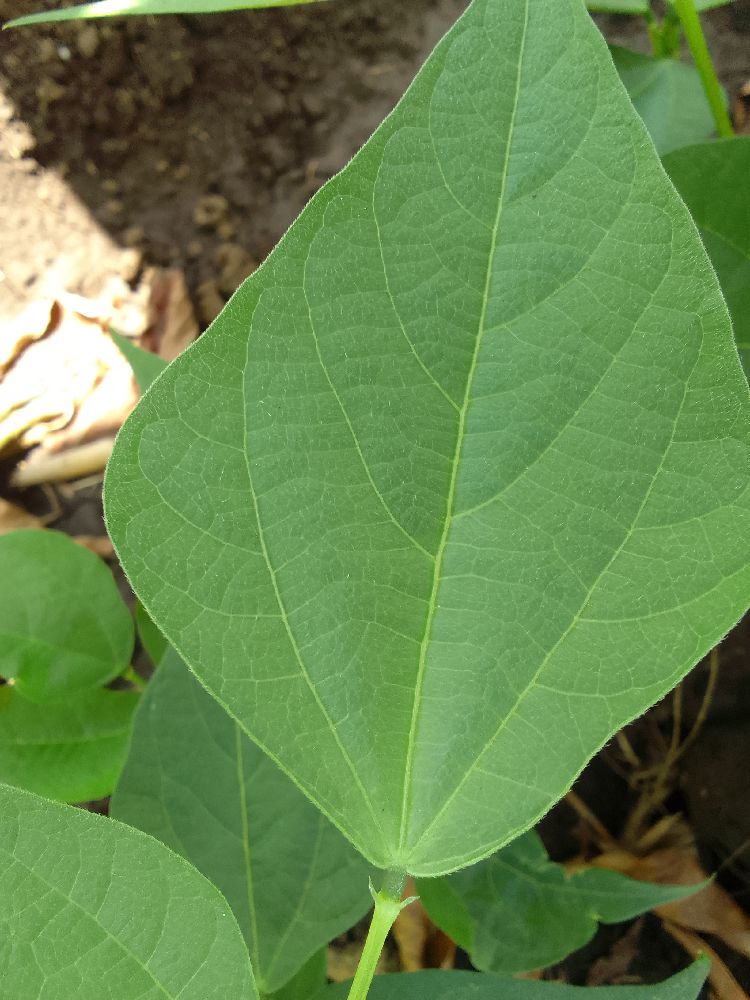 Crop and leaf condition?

common bean, healthy
